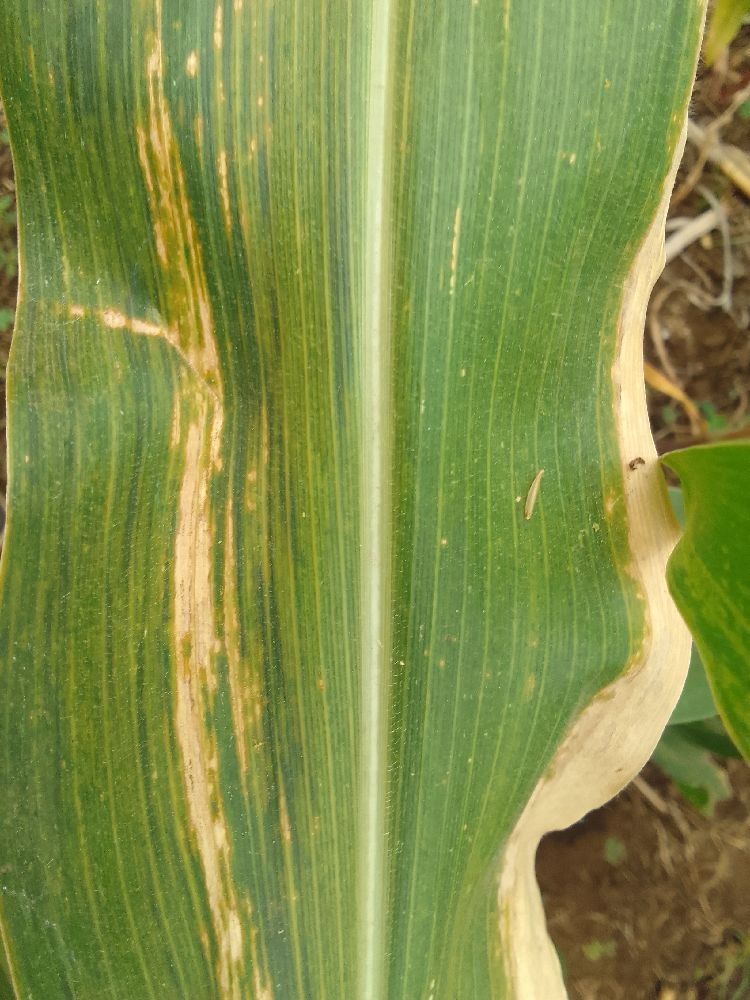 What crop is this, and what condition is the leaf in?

maize, maize lethal necrosis
